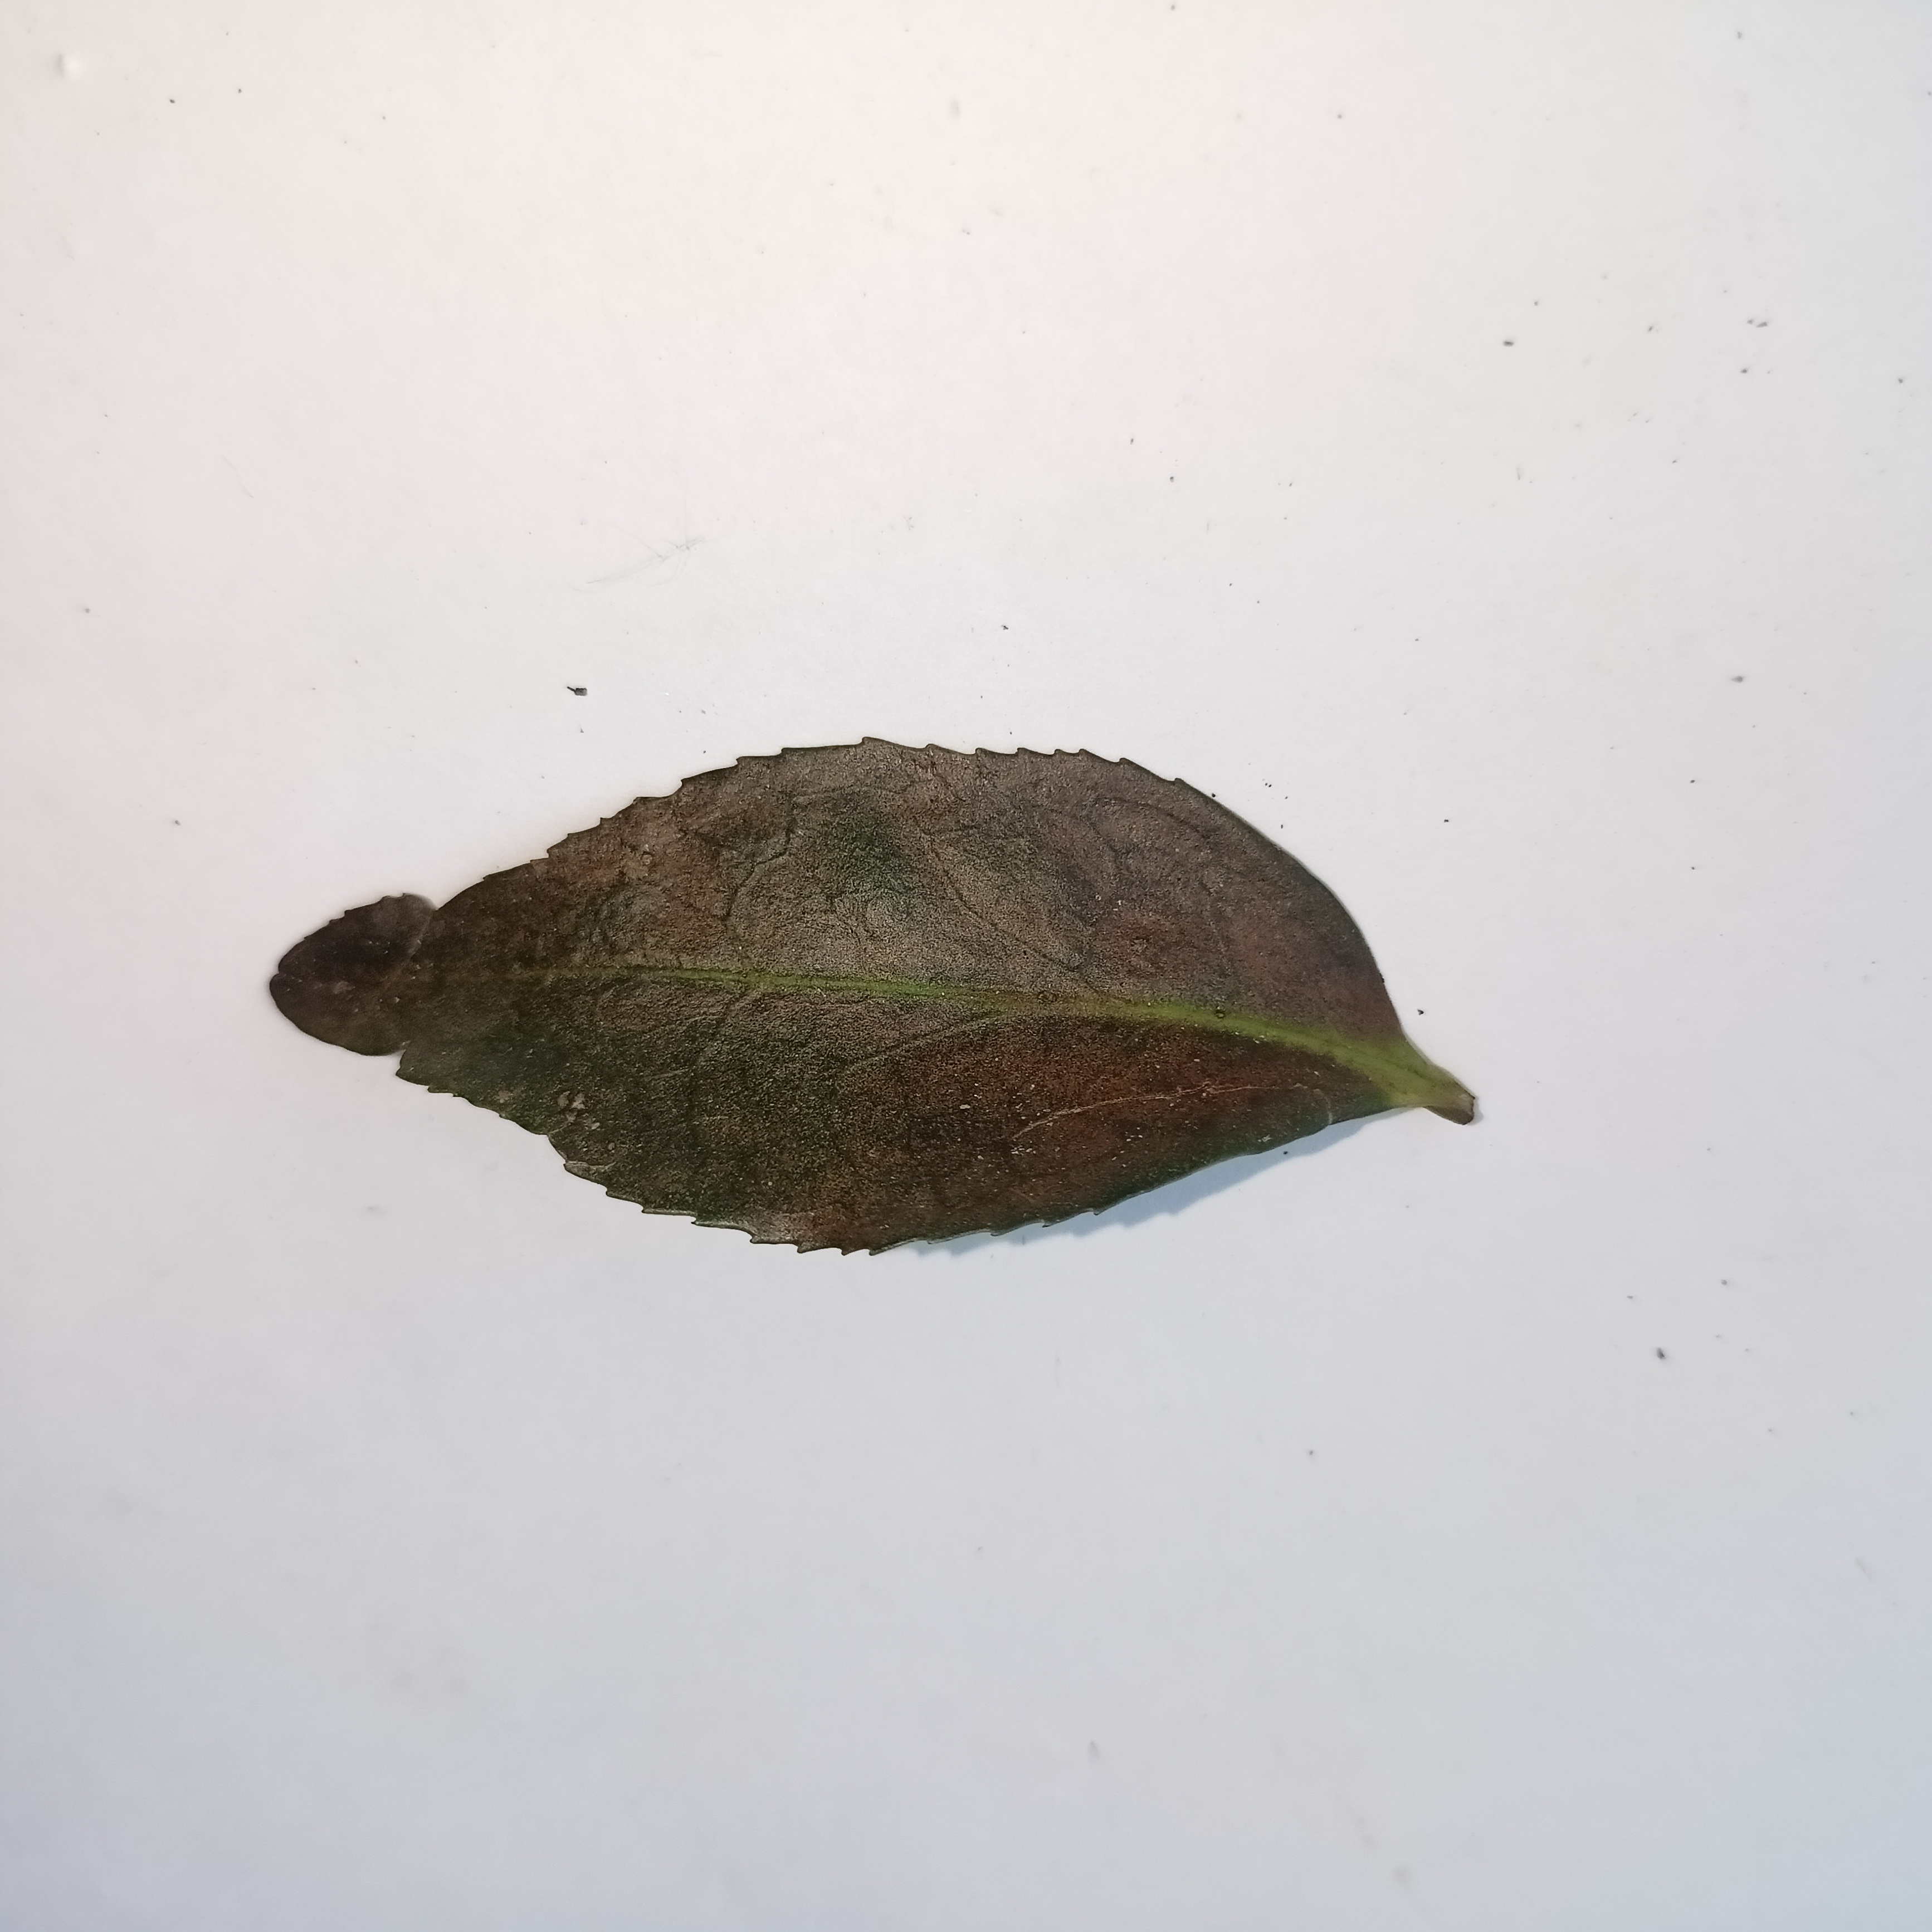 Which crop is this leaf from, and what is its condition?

tea, red rust
